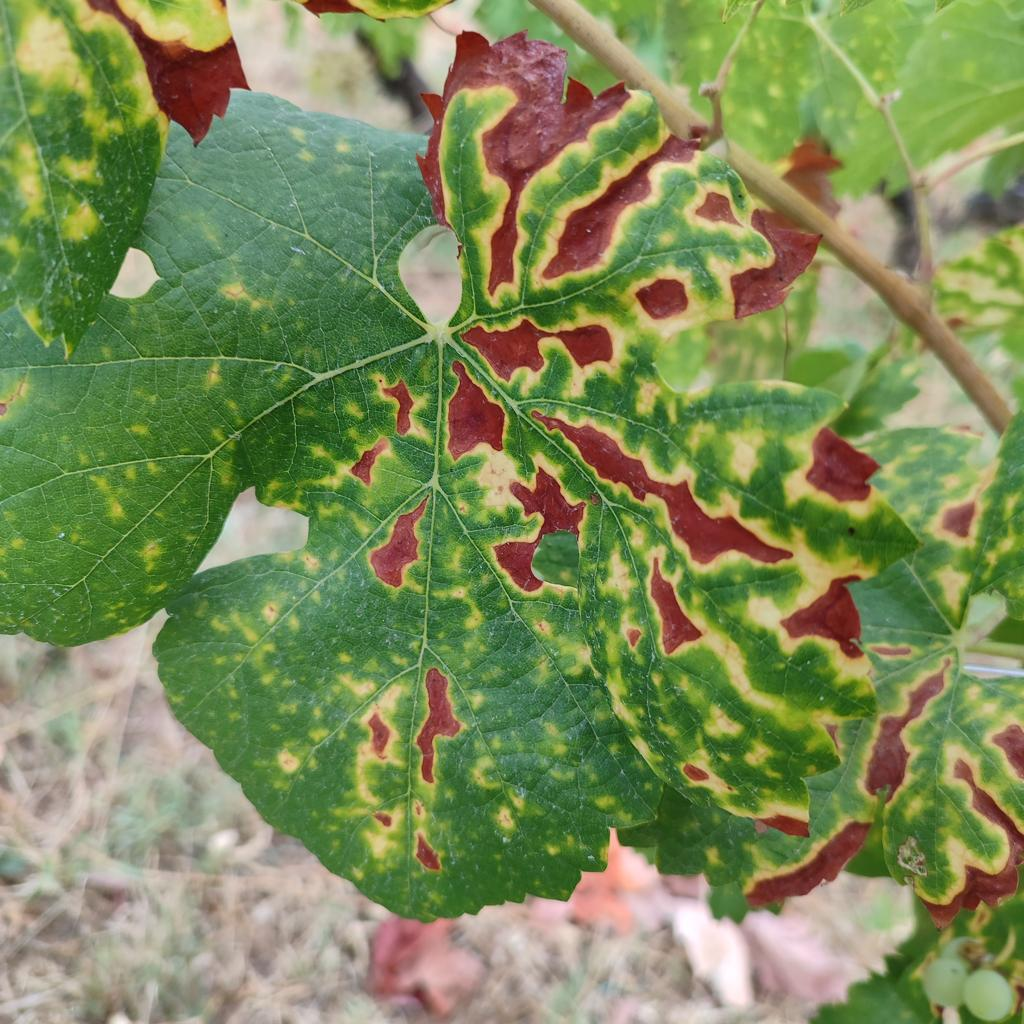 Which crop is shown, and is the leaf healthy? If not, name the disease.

grapevine, esca complex
